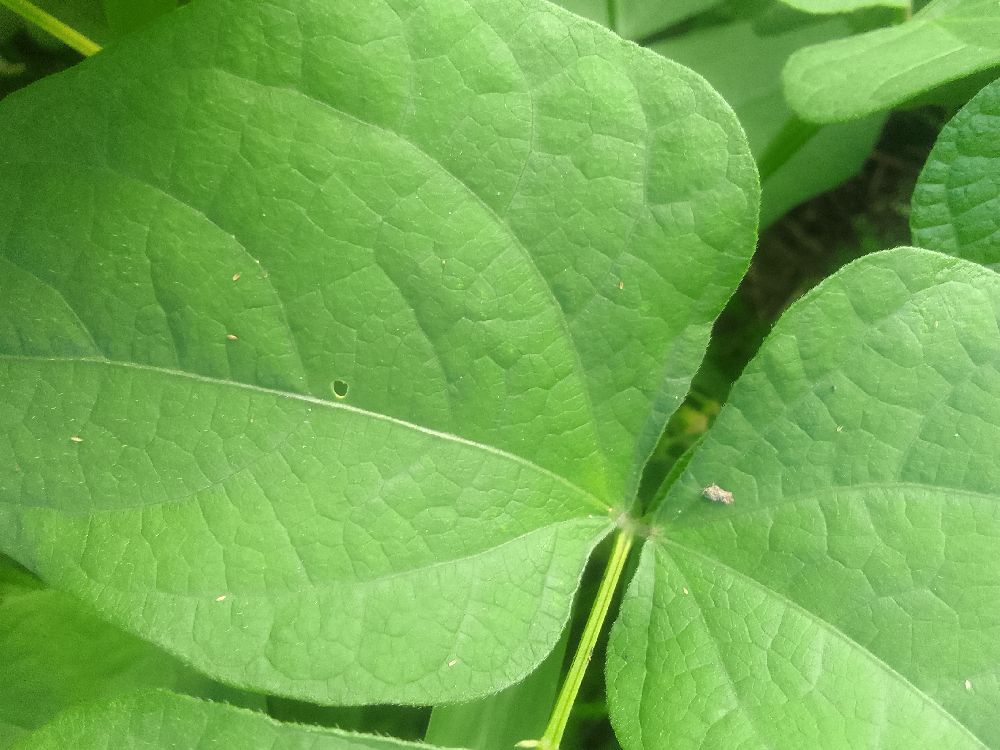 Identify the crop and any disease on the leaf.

common bean, healthy
